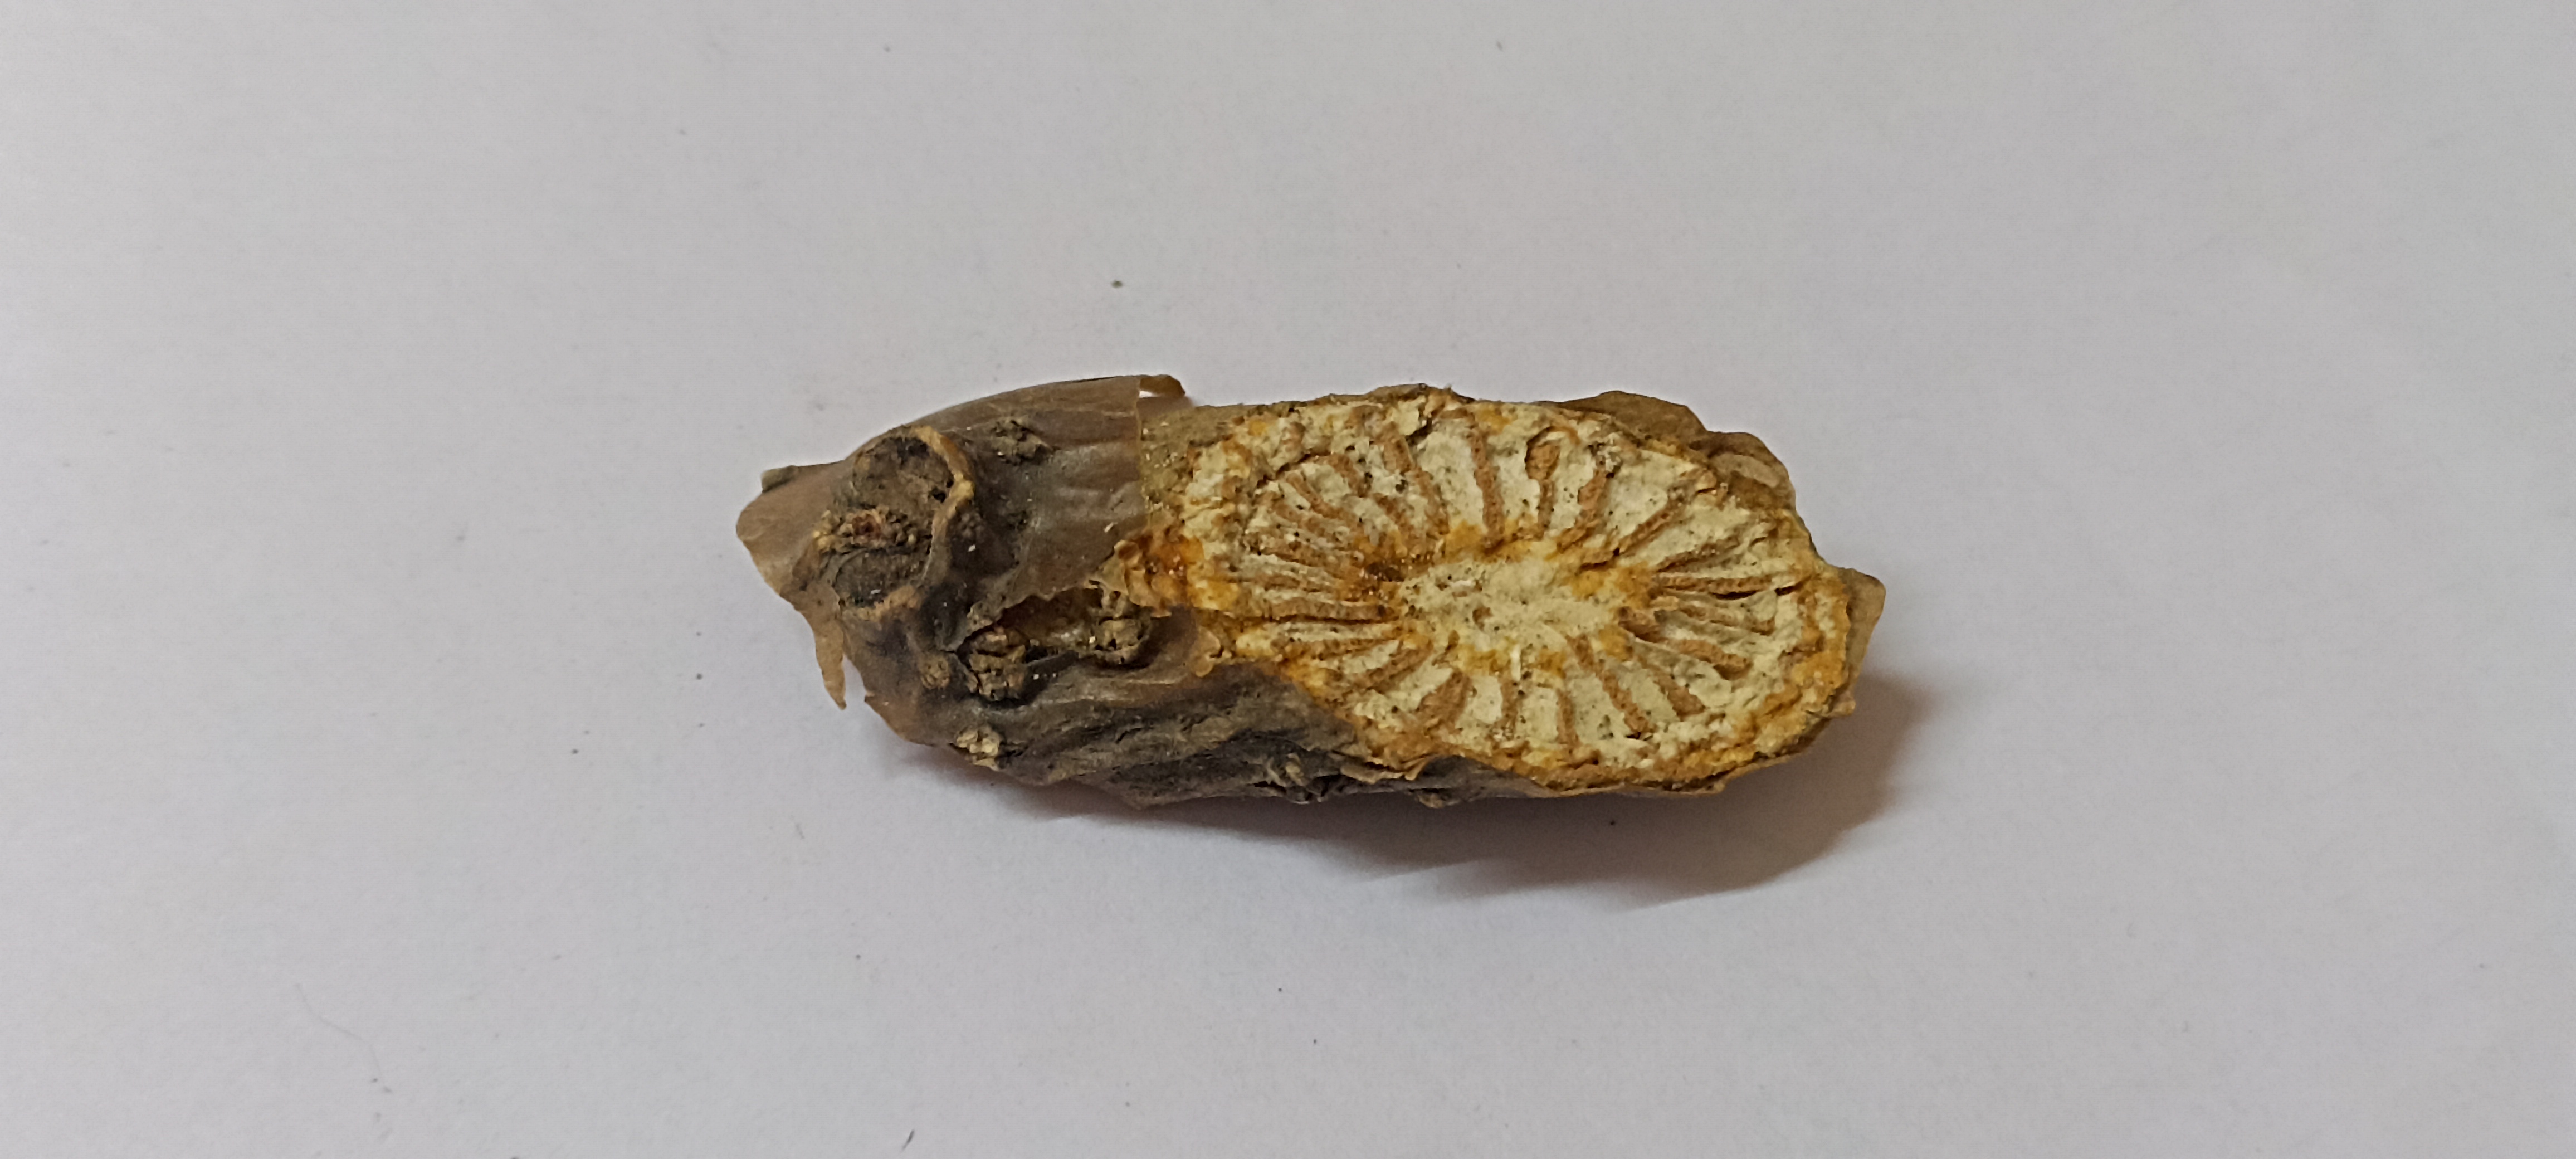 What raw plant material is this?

gulvel
